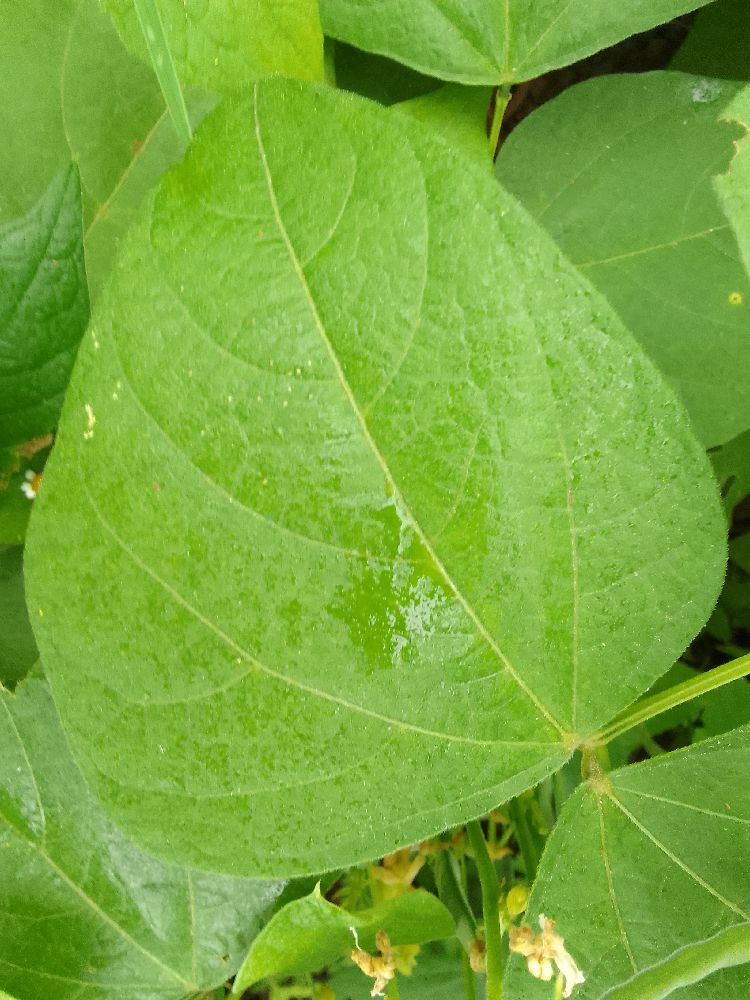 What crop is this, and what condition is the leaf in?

common bean, healthy
